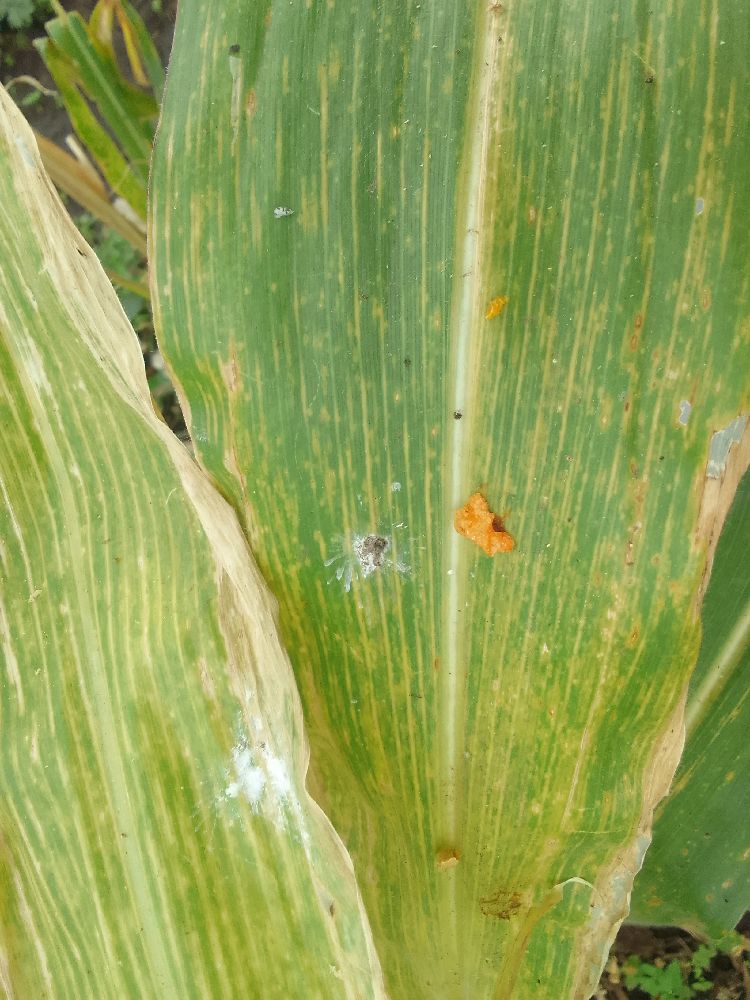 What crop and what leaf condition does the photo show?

maize, maize lethal necrosis
